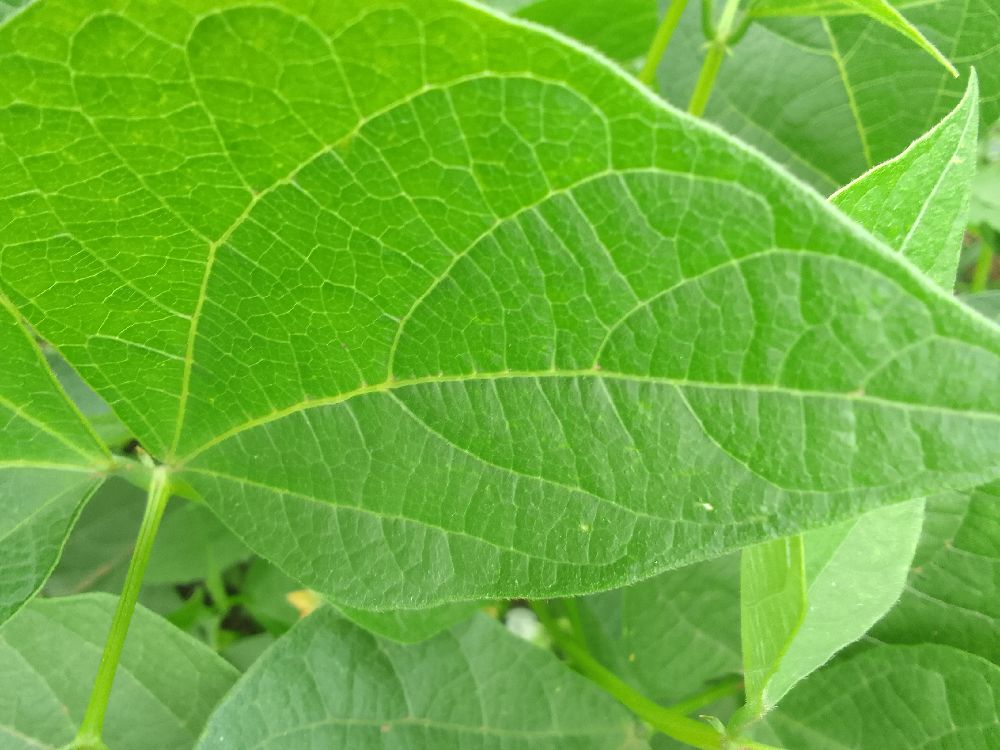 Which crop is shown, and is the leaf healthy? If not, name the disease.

common bean, healthy
